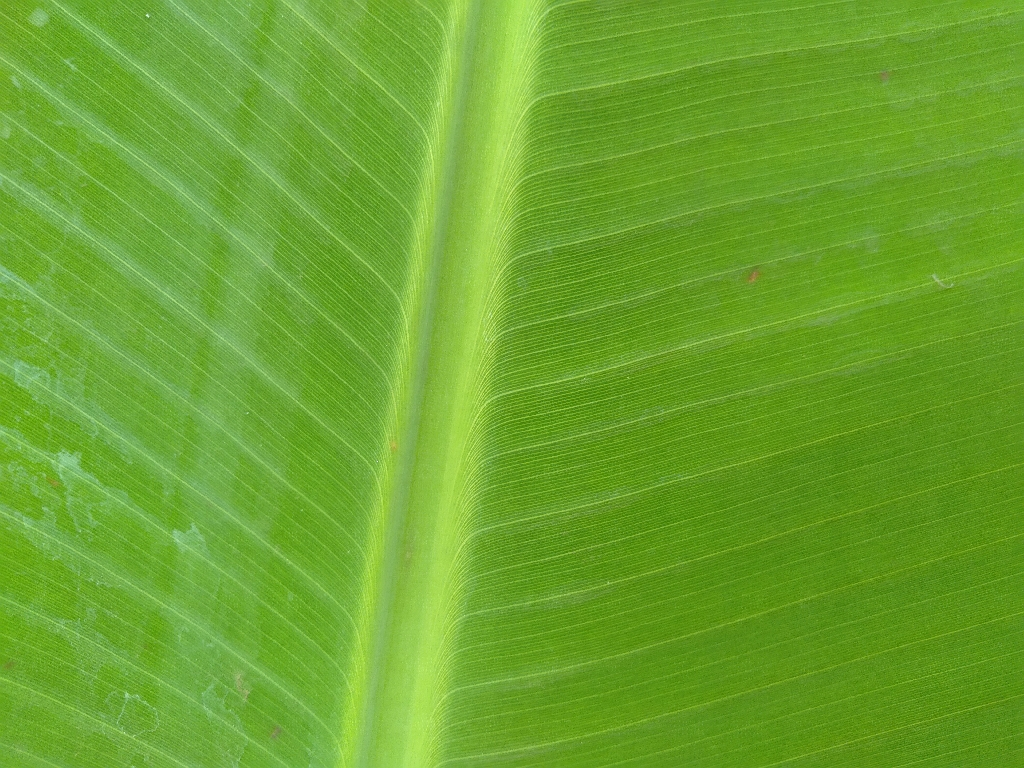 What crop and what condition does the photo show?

banana, healthy
